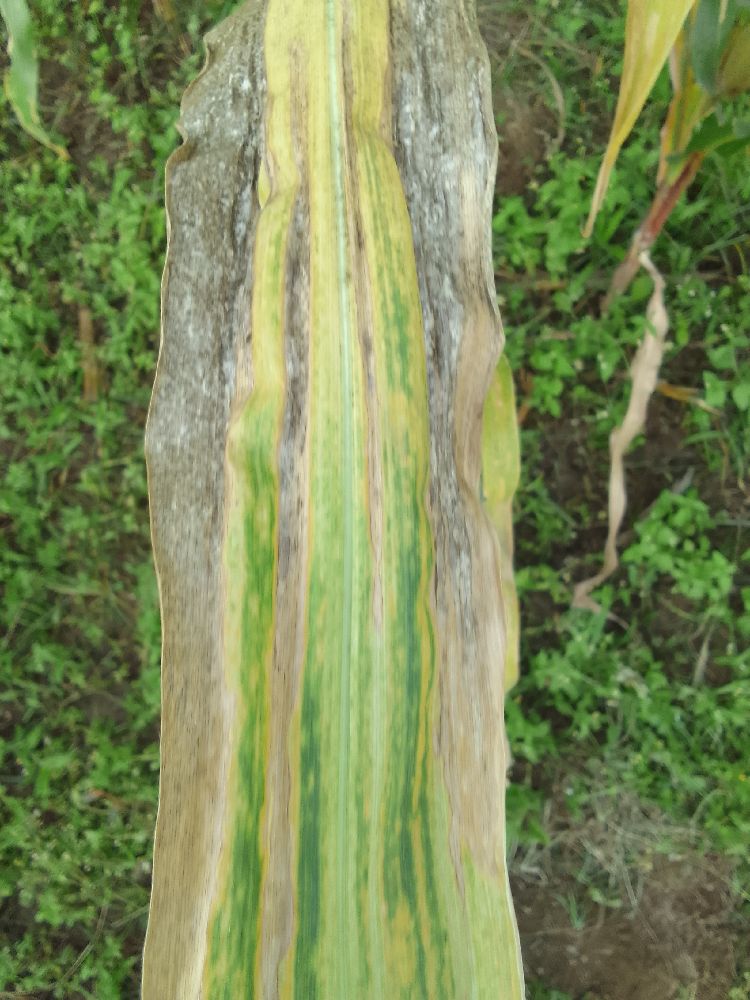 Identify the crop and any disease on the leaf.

maize, maize lethal necrosis
